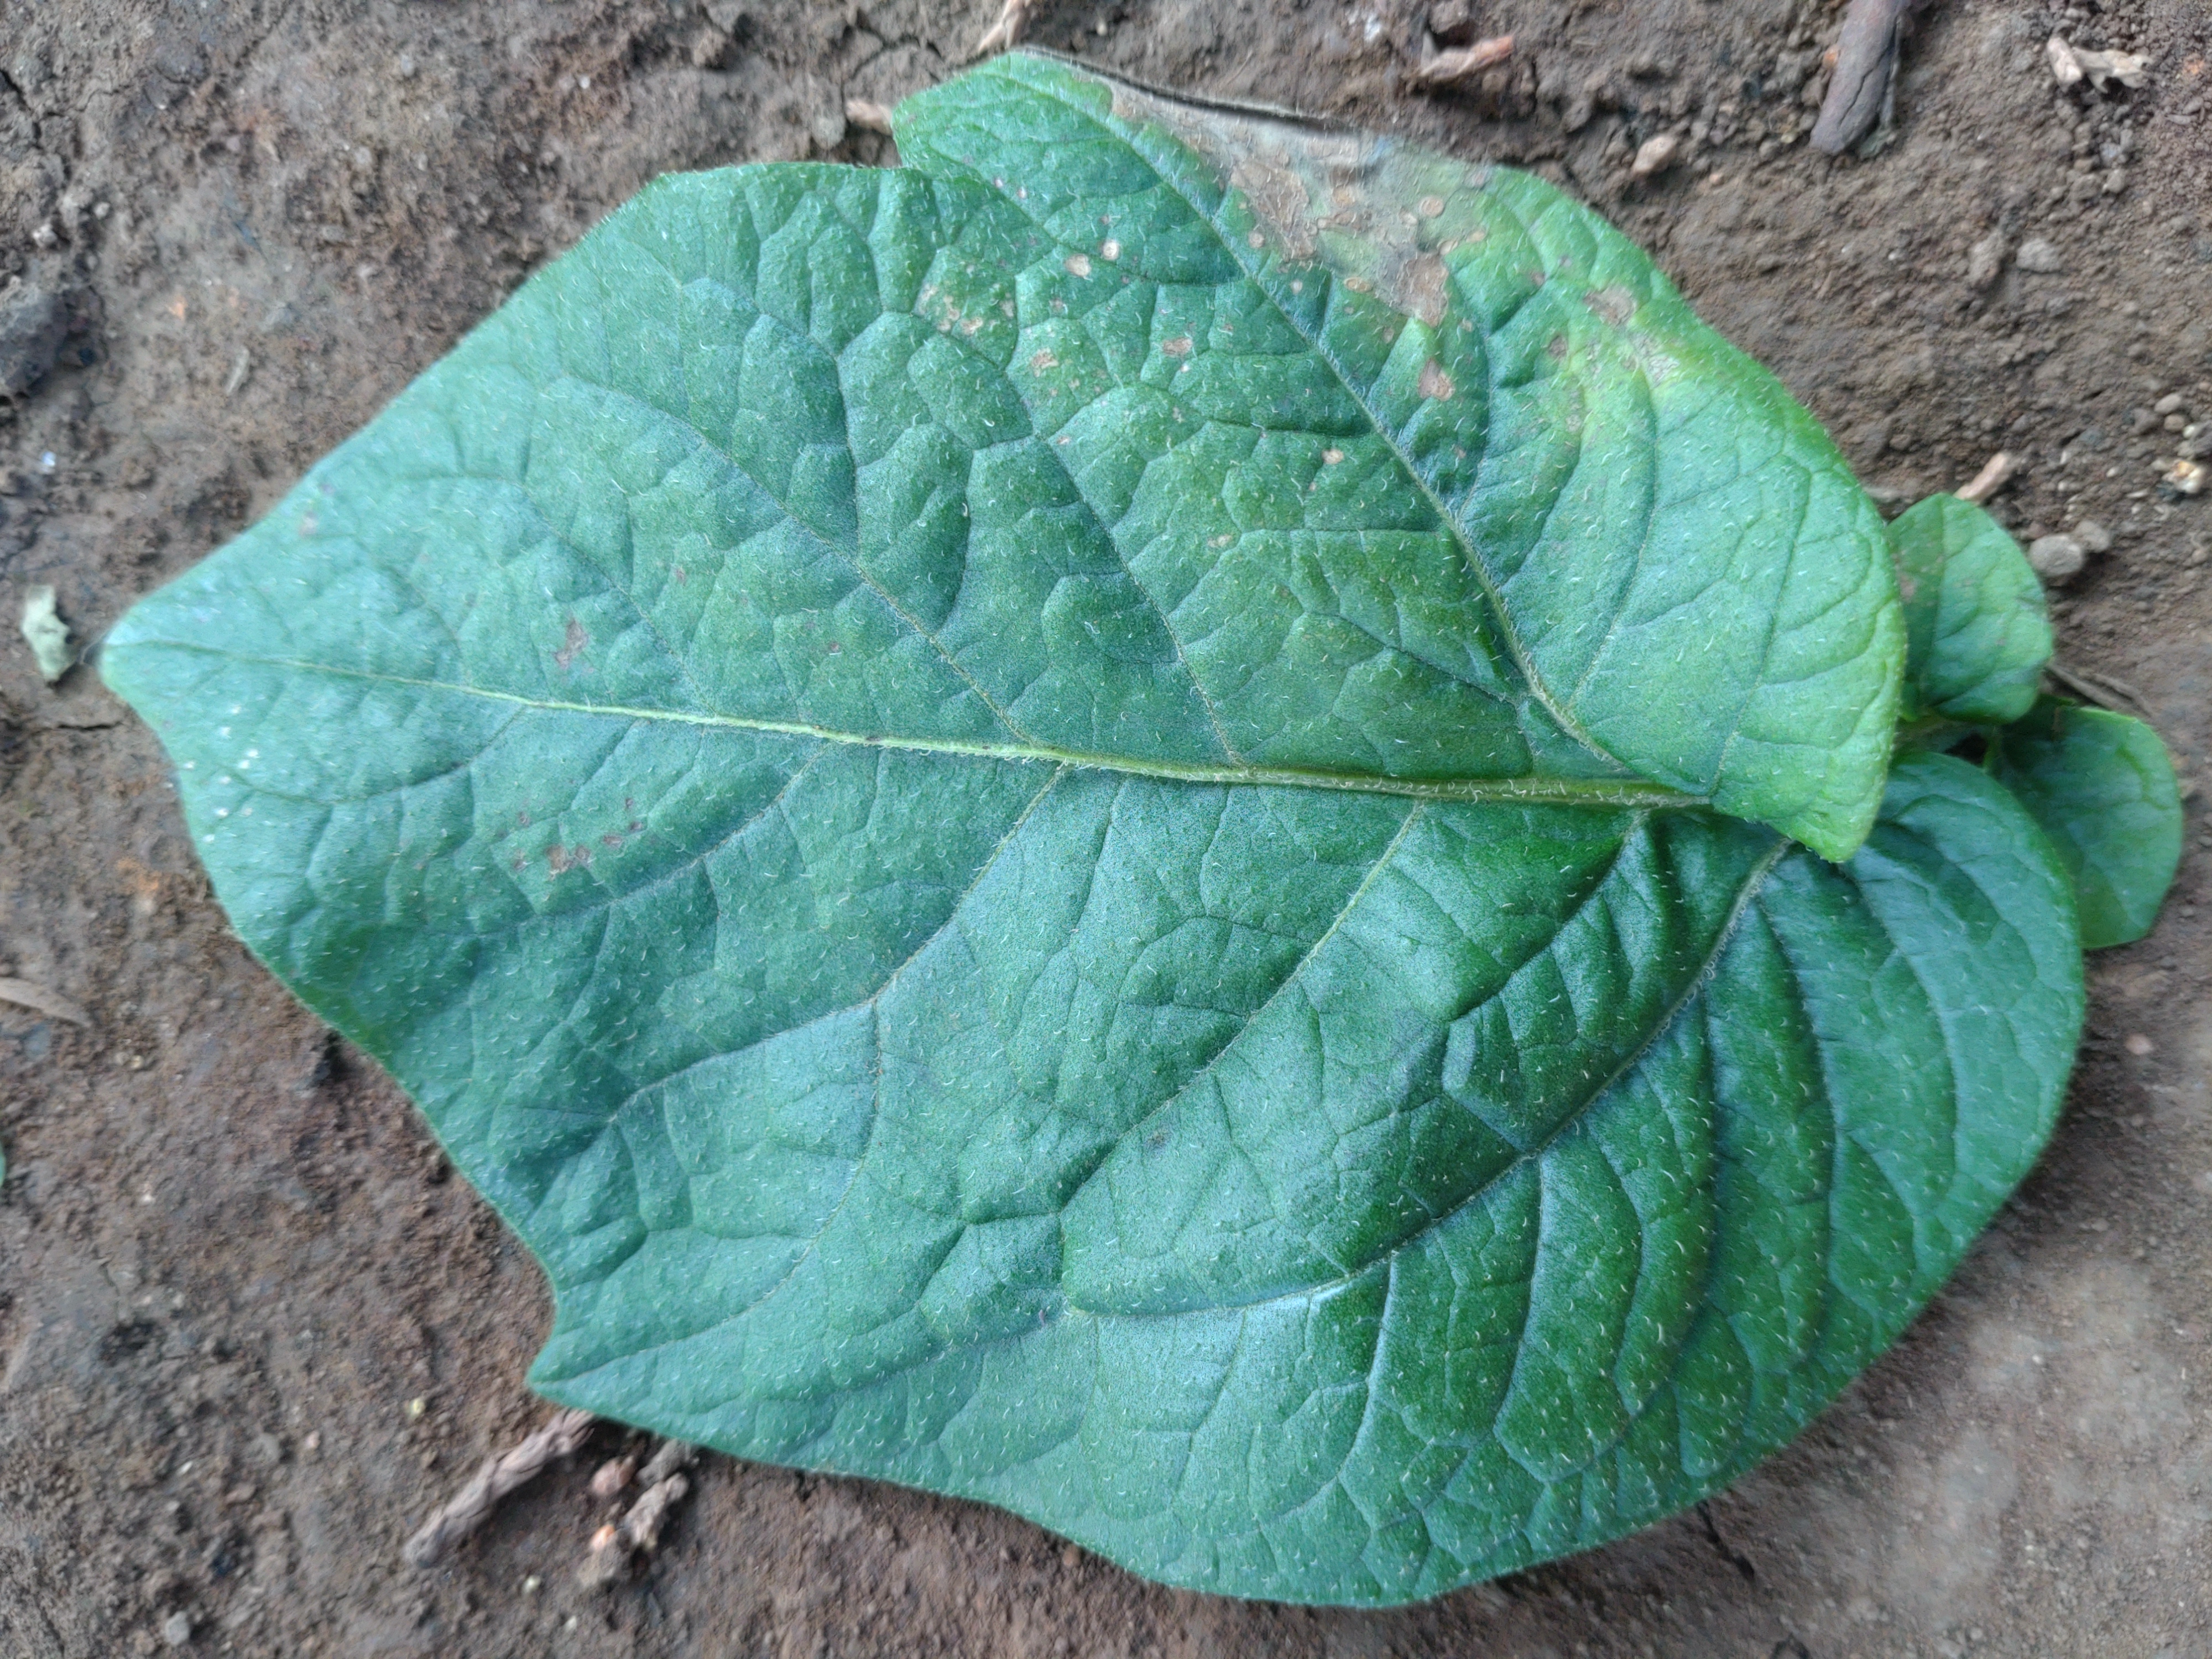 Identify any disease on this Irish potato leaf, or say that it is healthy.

early blight
